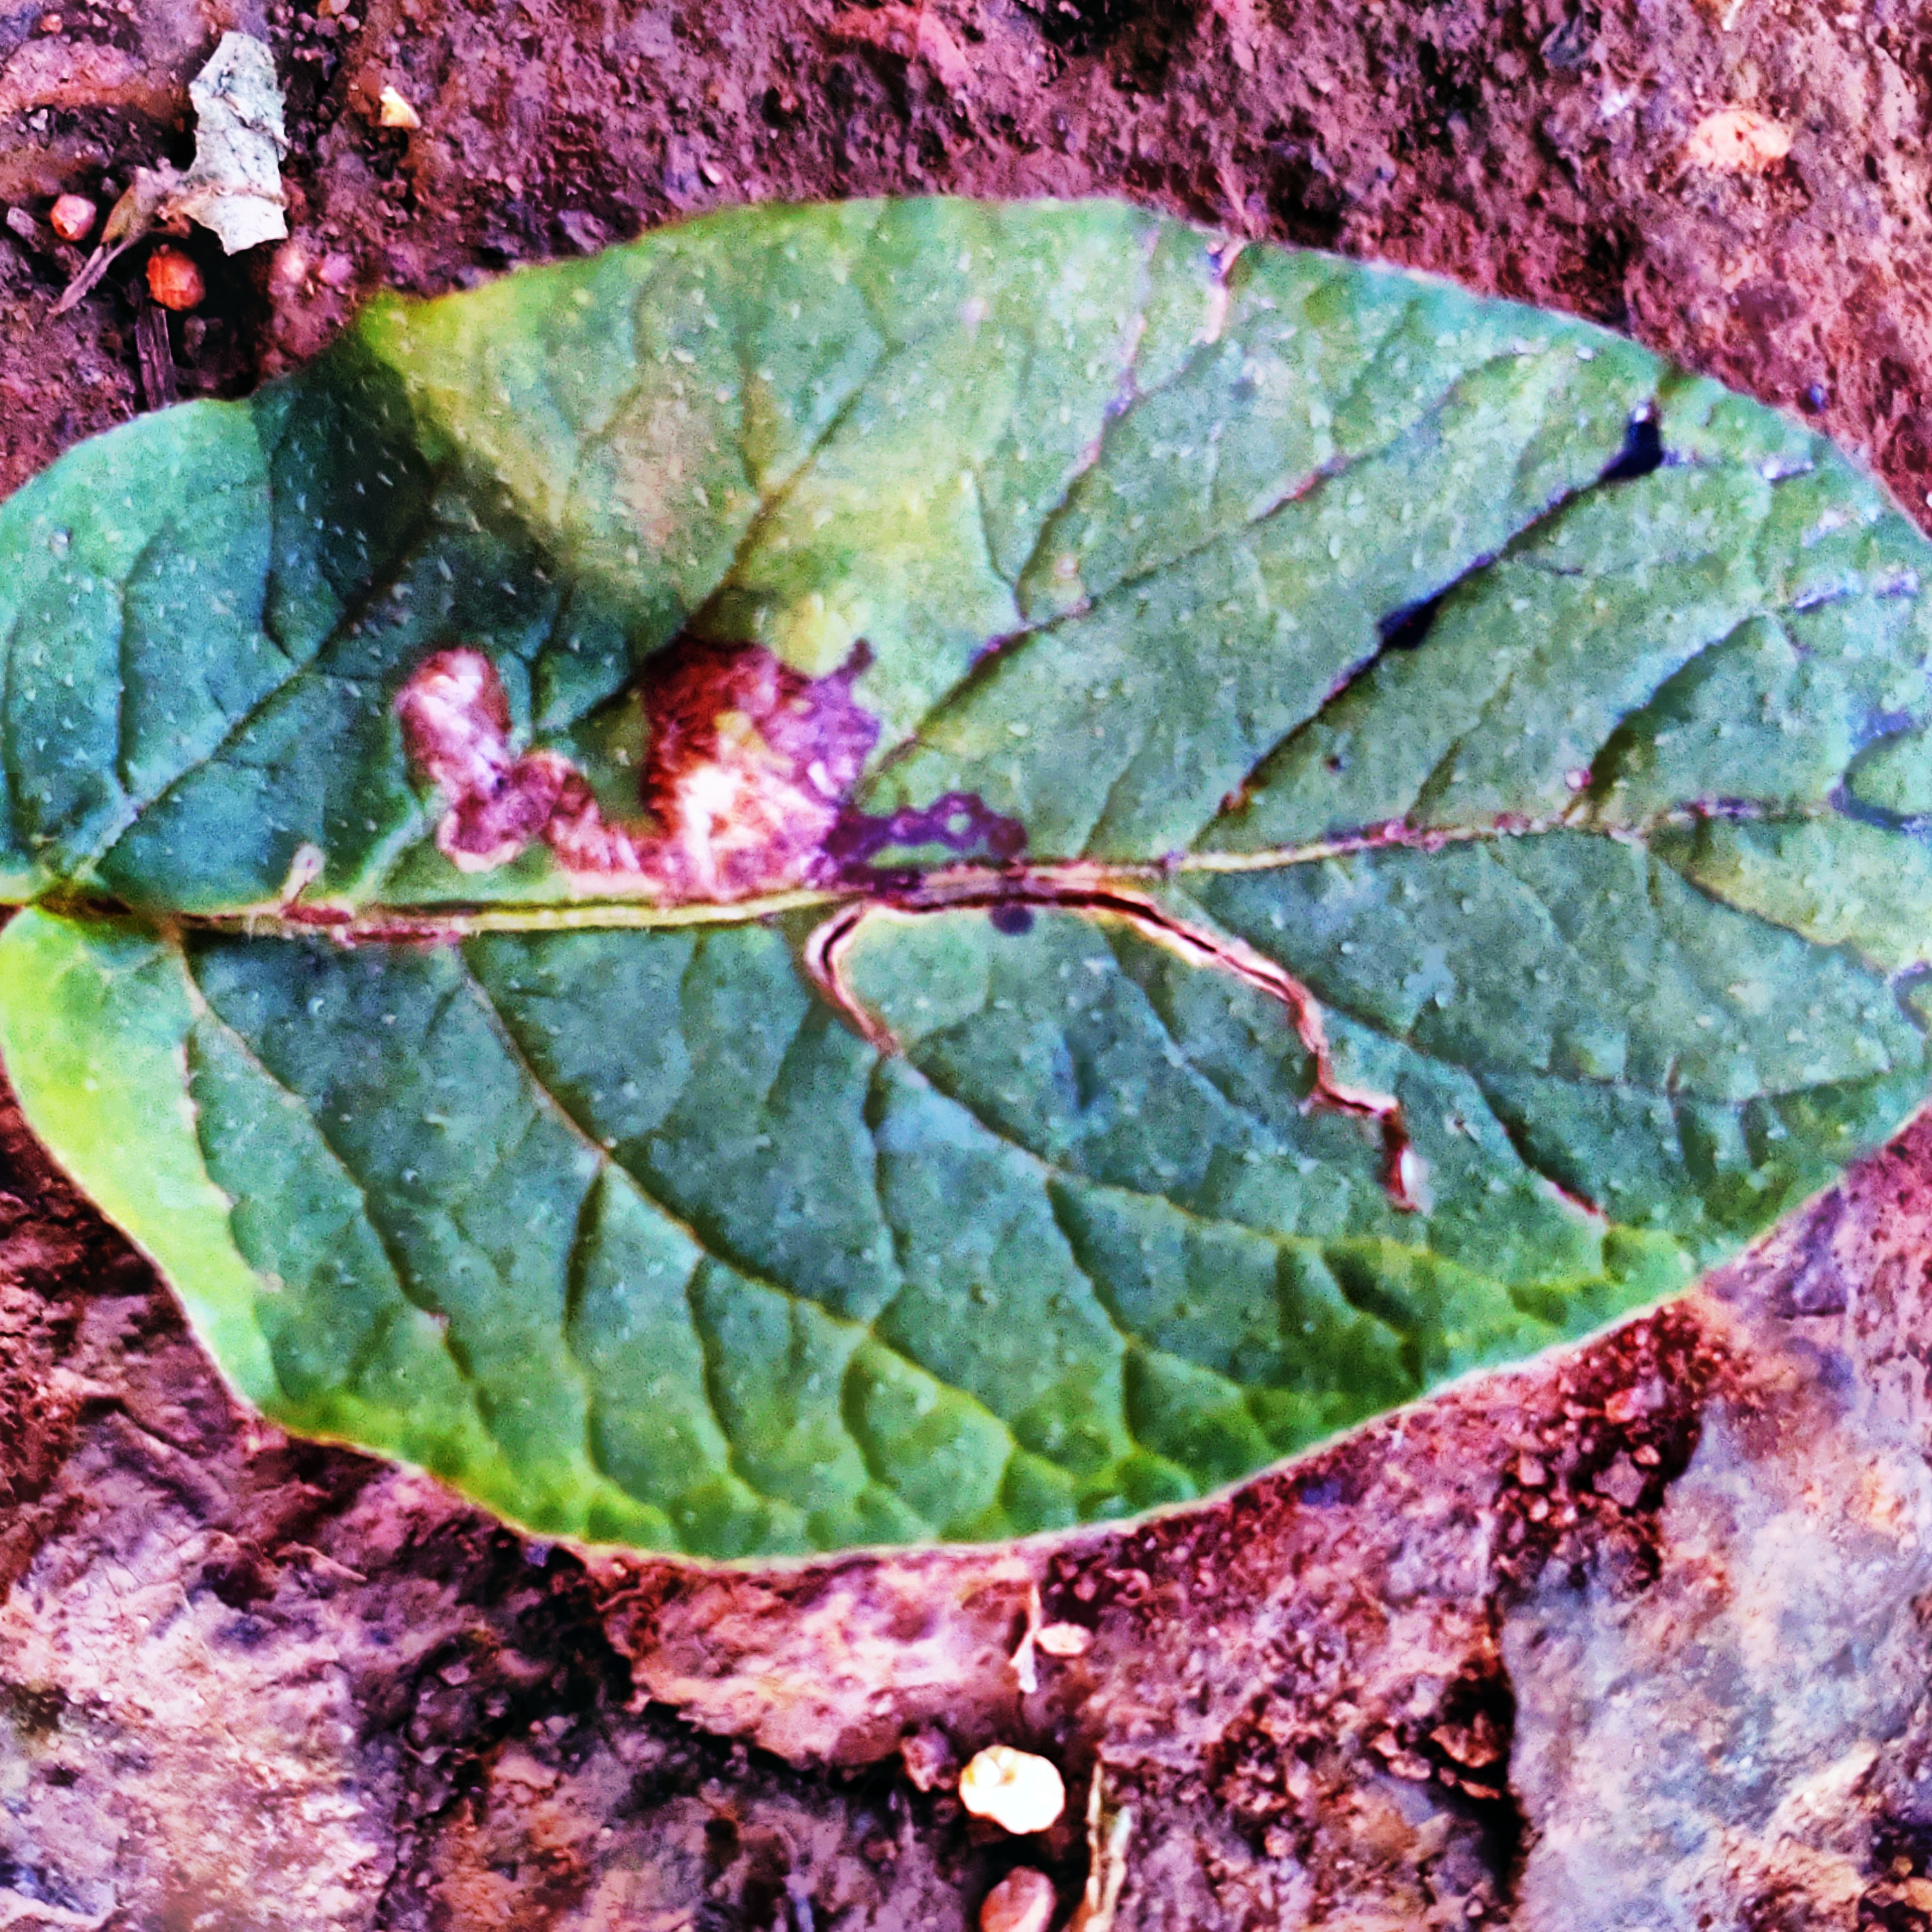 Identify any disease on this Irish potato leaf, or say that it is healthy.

late blight
